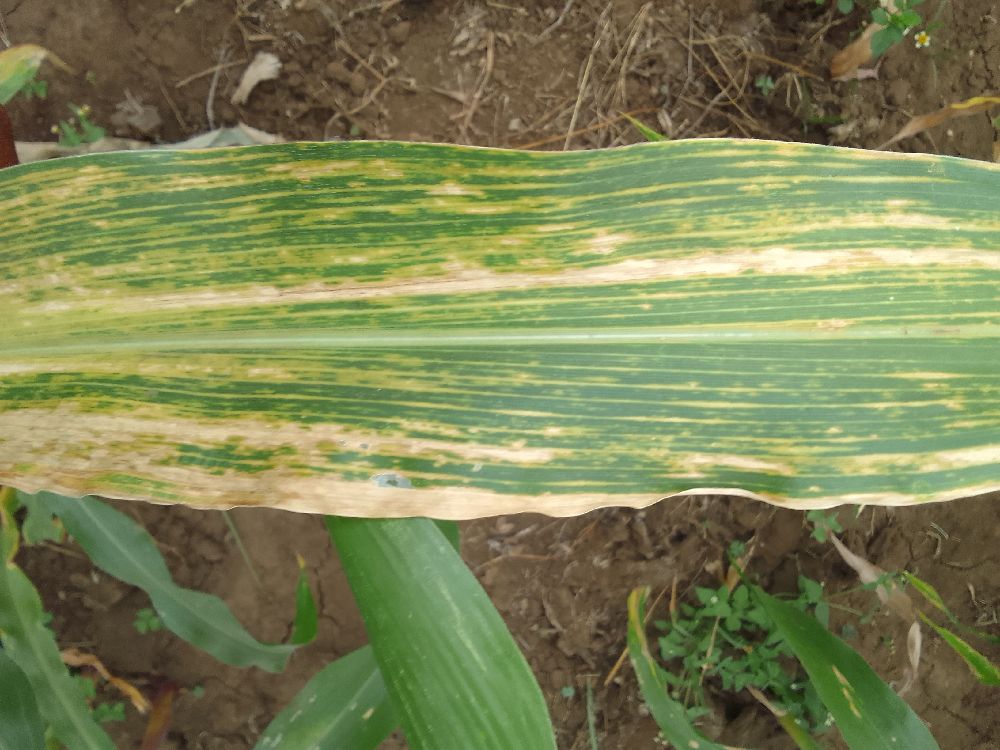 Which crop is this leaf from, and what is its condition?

maize, maize lethal necrosis
